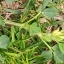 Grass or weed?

unstructured weed
